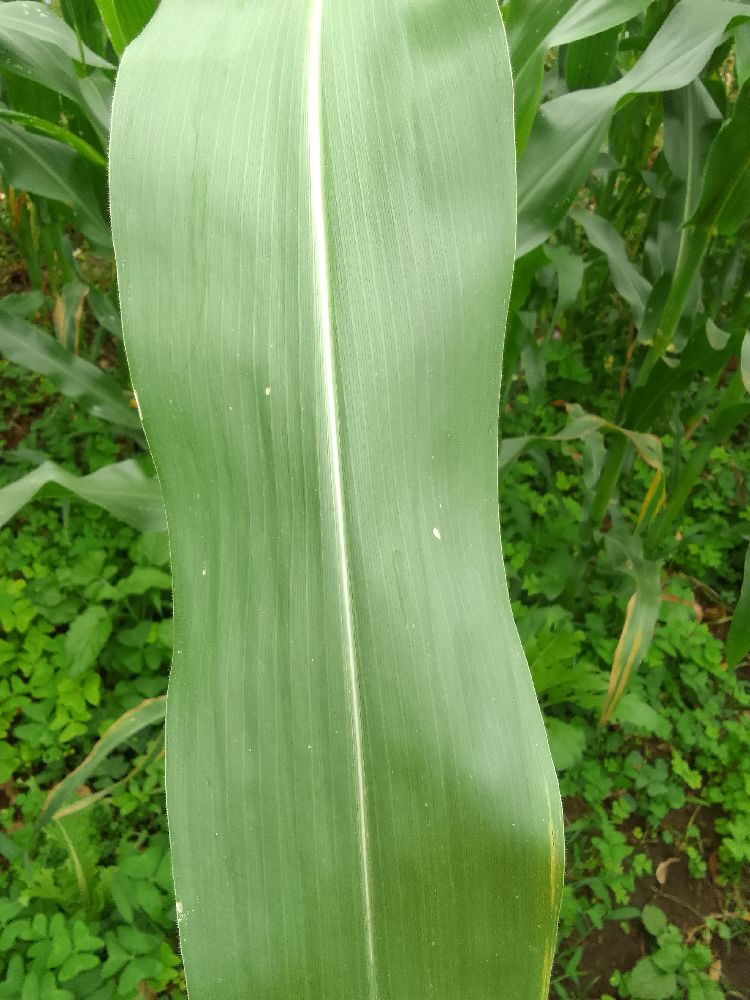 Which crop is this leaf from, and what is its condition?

maize, healthy
